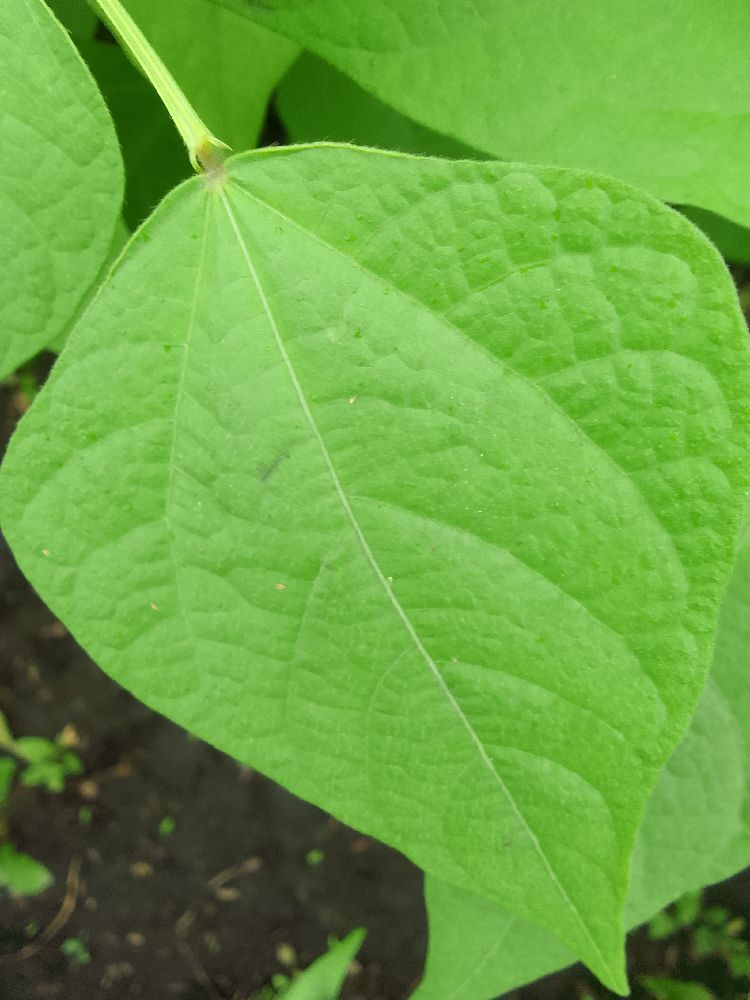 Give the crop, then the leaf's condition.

common bean, healthy
